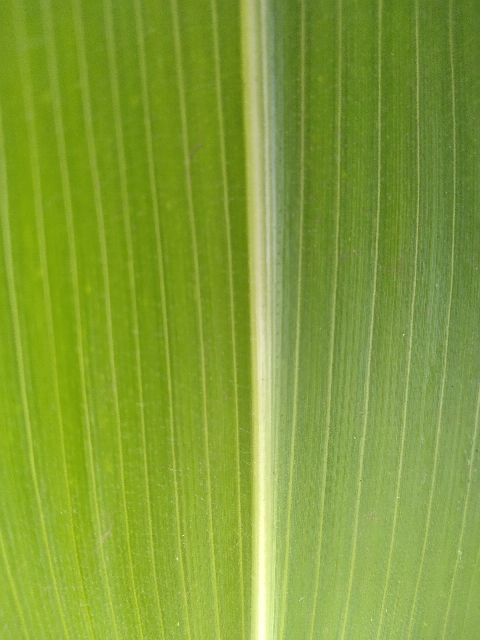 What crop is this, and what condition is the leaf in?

maize, healthy
